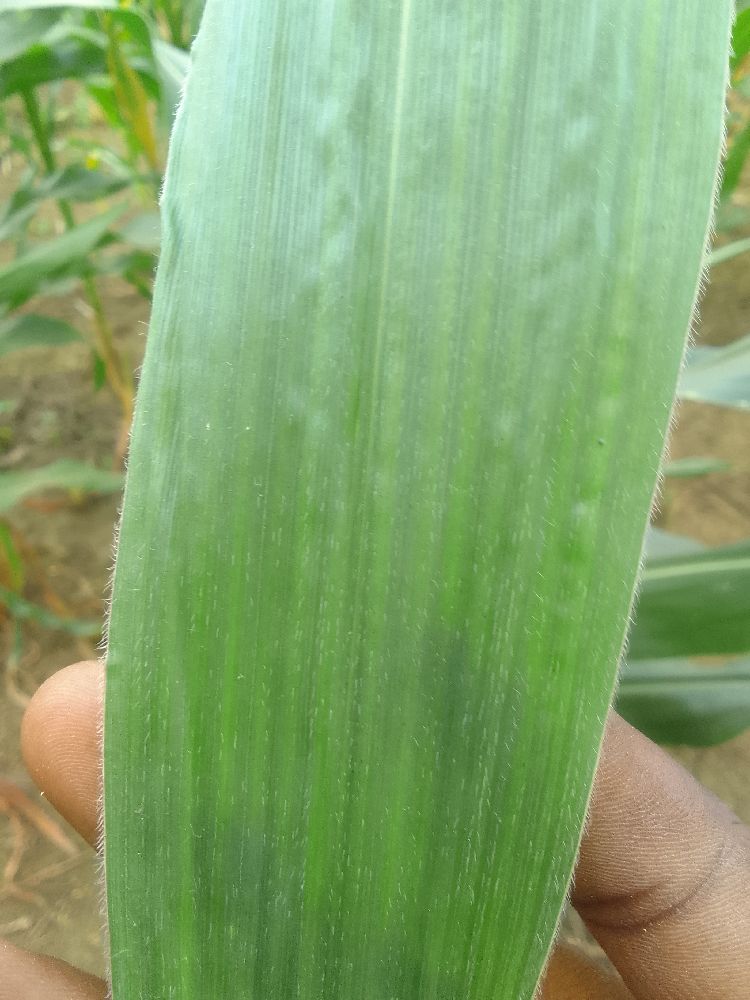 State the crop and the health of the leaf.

maize, healthy
